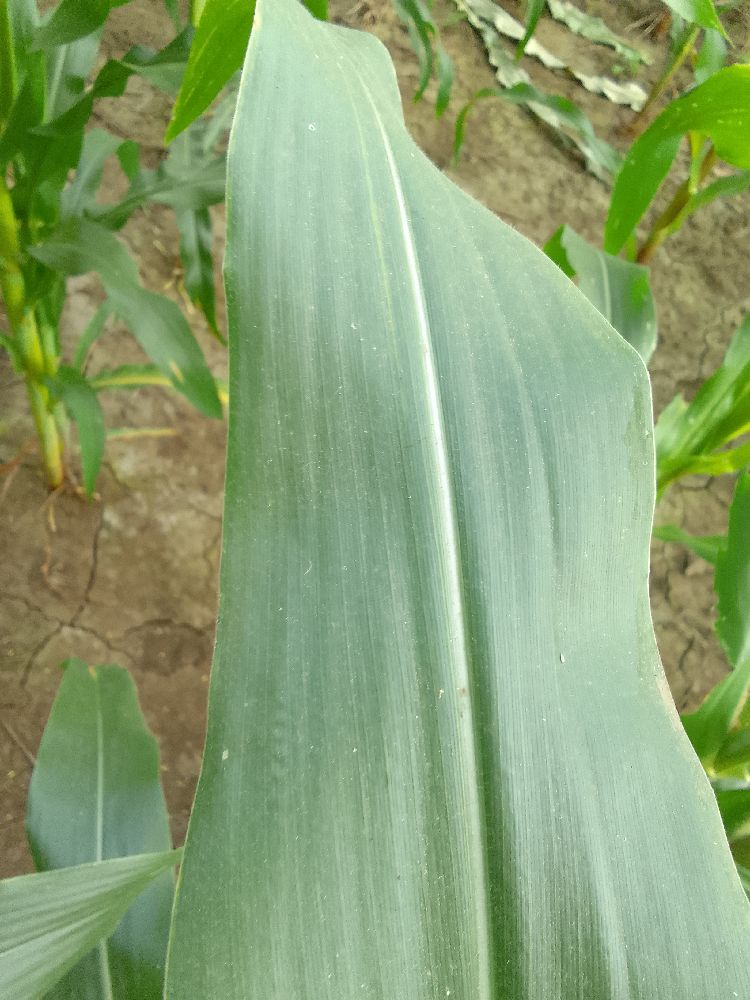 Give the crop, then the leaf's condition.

maize, healthy
